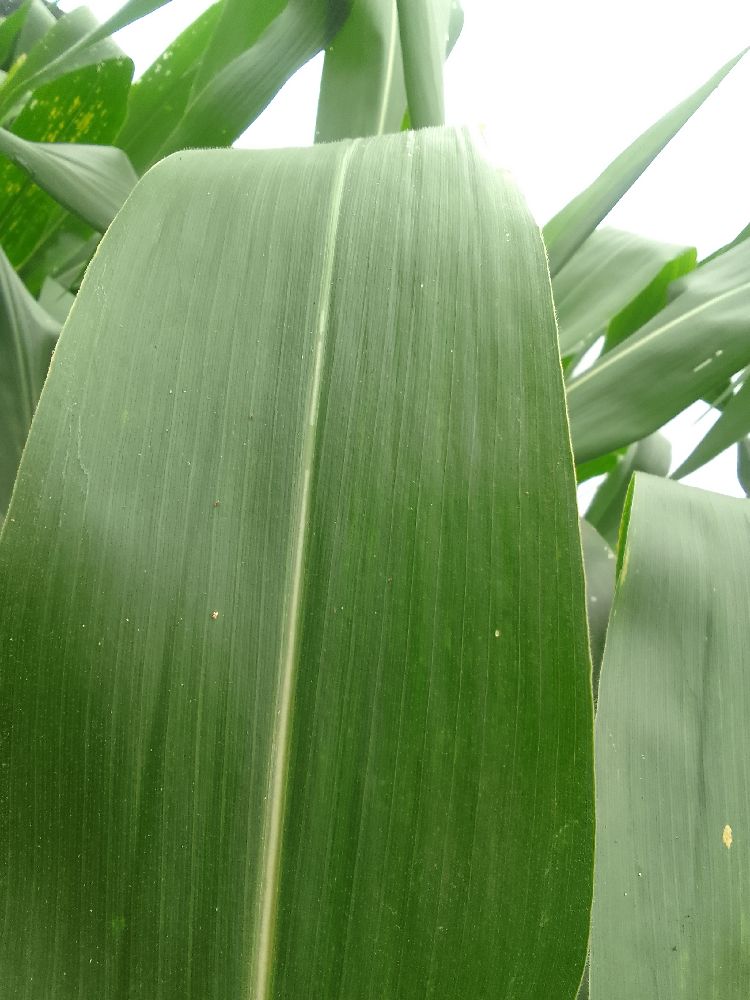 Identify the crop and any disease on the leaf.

maize, healthy
